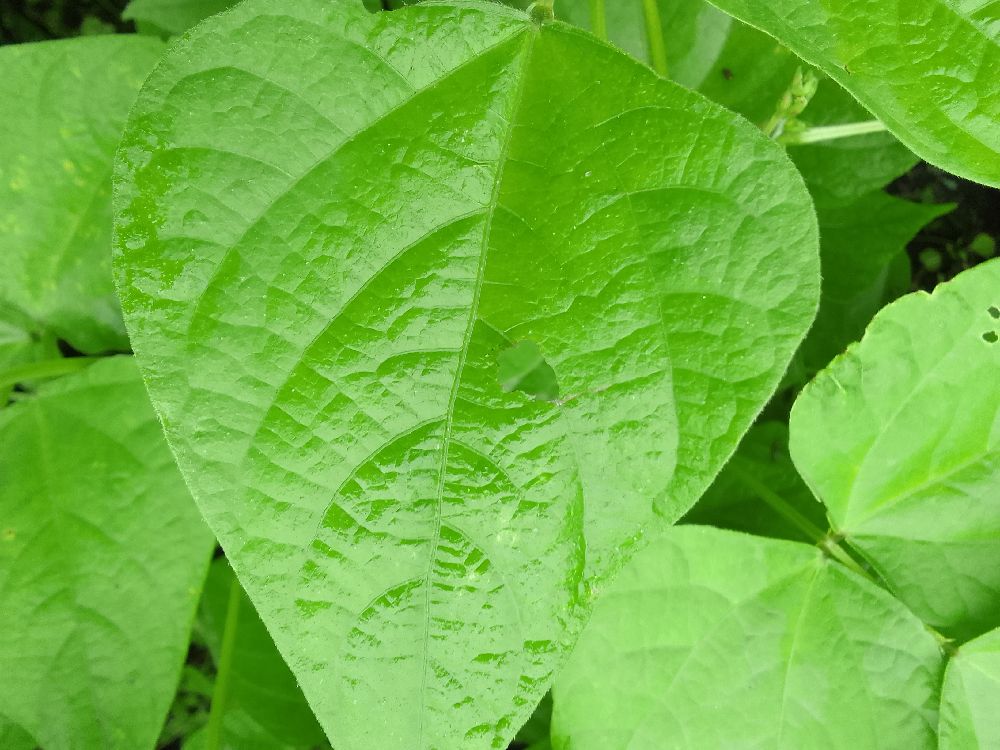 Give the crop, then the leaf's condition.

common bean, healthy
